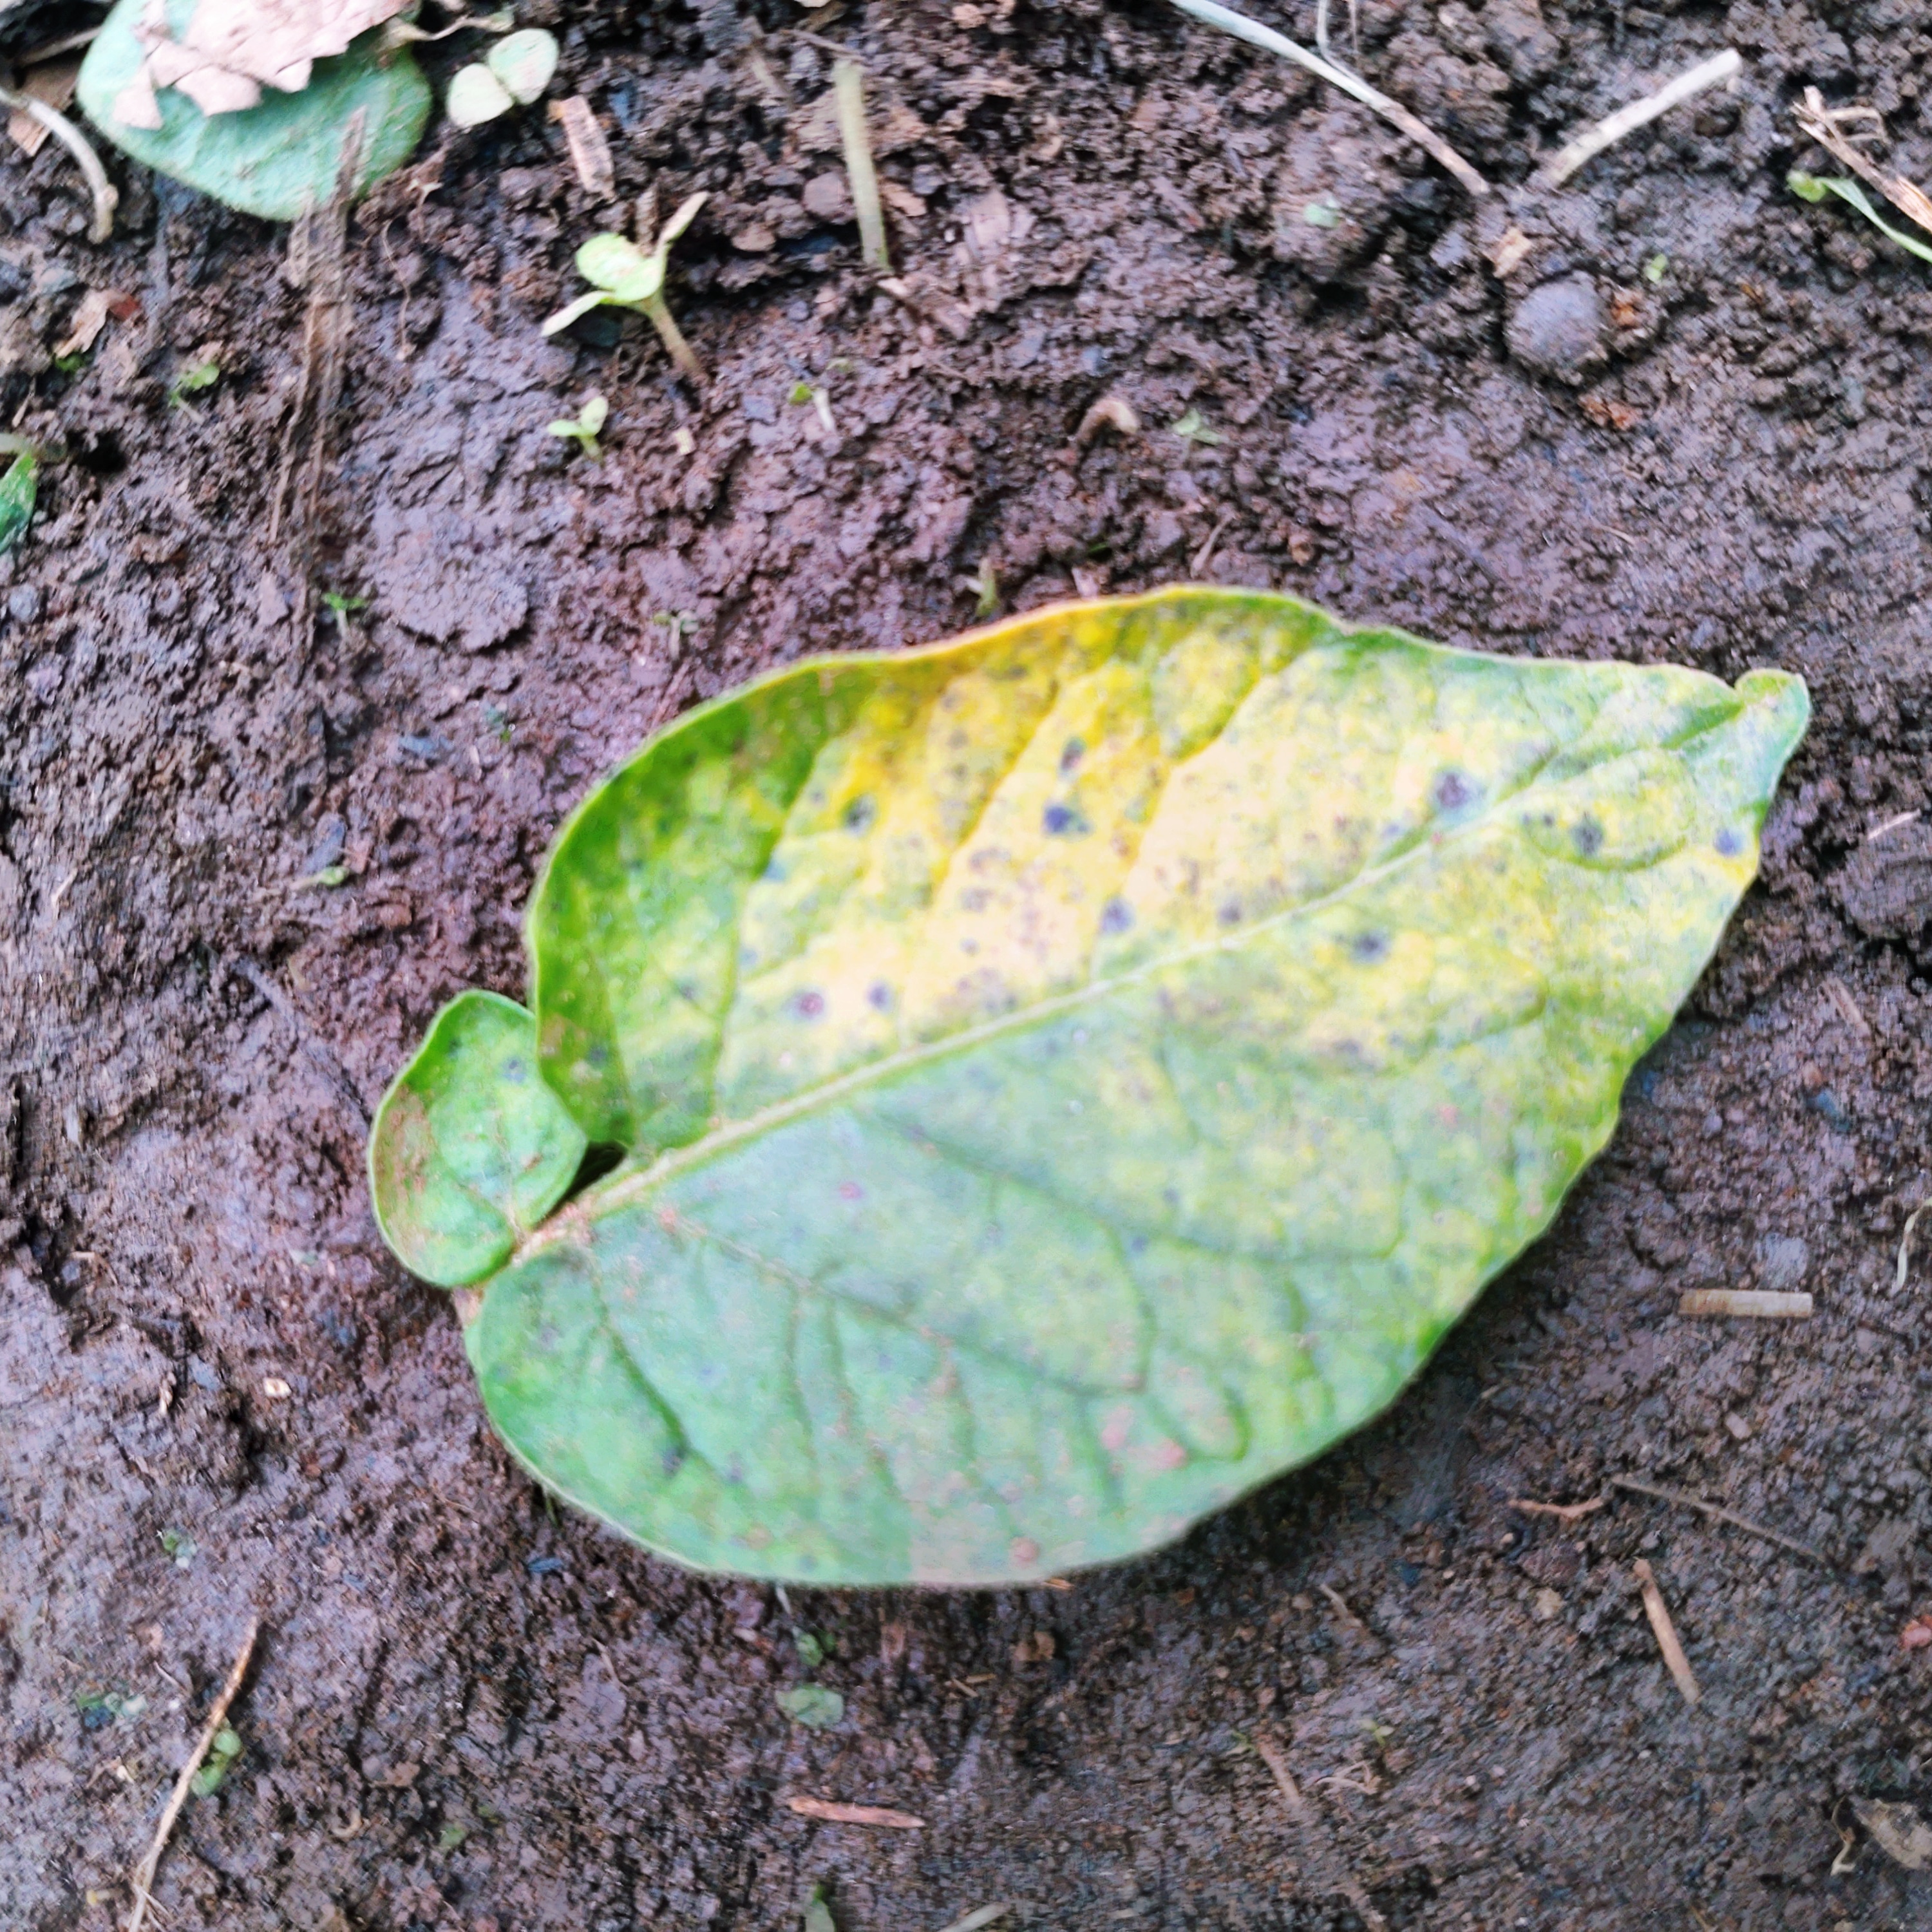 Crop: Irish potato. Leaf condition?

late blight
